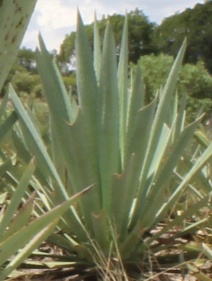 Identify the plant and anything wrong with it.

agave, healthy
